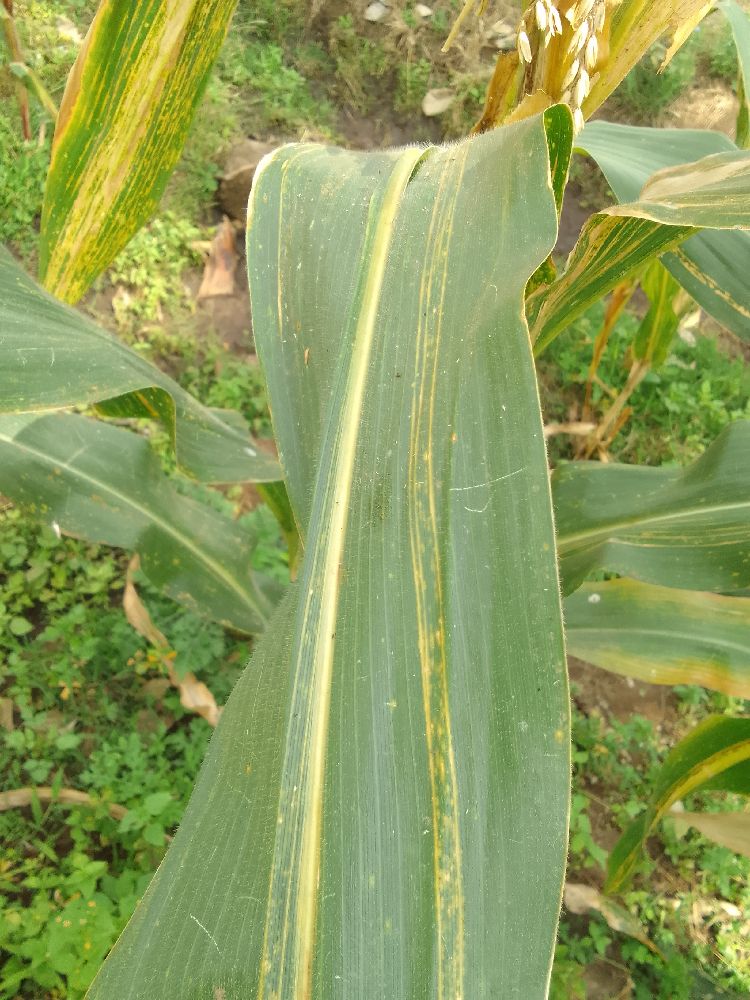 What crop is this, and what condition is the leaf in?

maize, maize lethal necrosis
